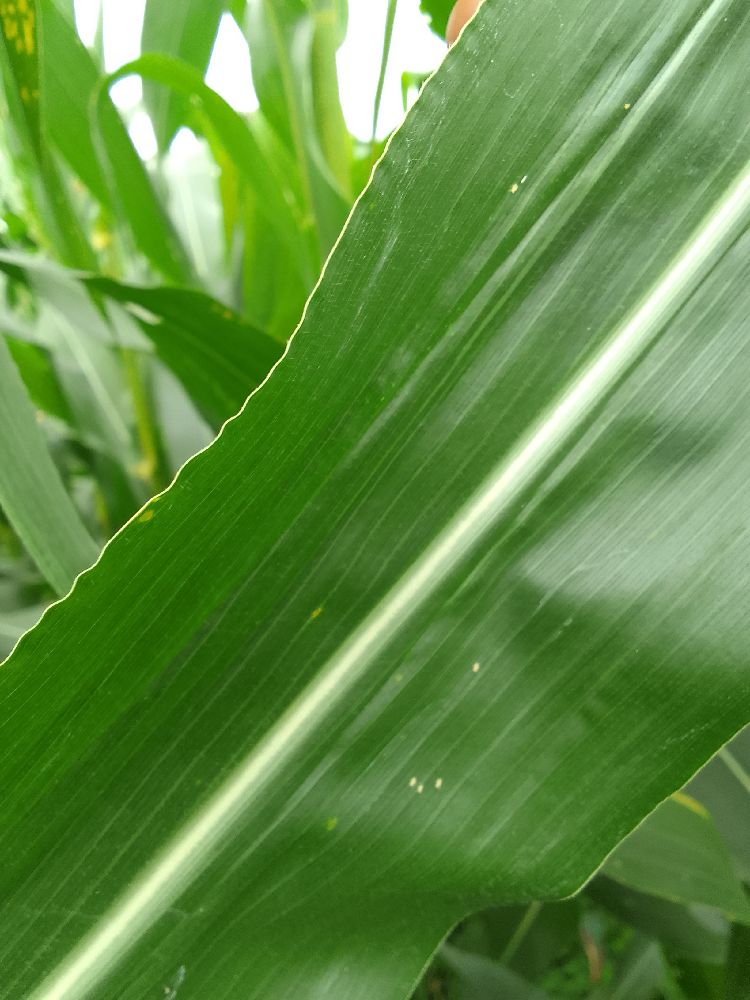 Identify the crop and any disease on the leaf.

maize, healthy
